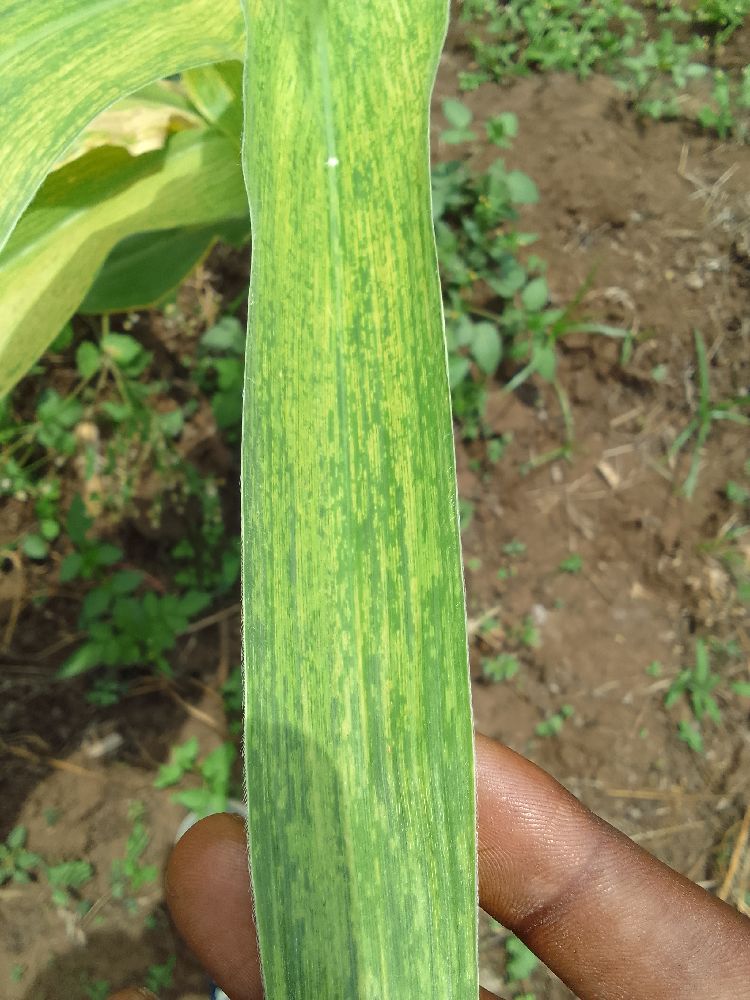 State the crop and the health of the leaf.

maize, maize lethal necrosis
